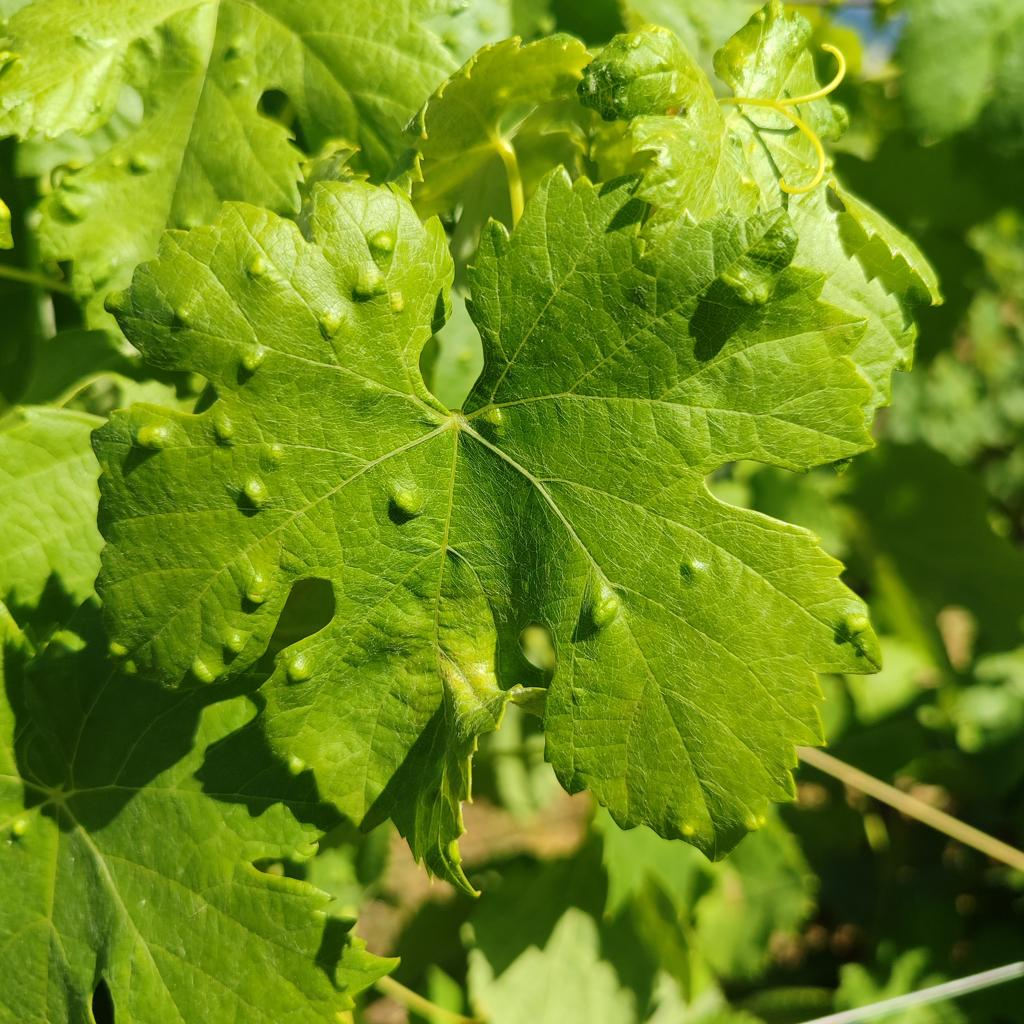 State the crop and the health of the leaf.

grapevine, erineum mite
